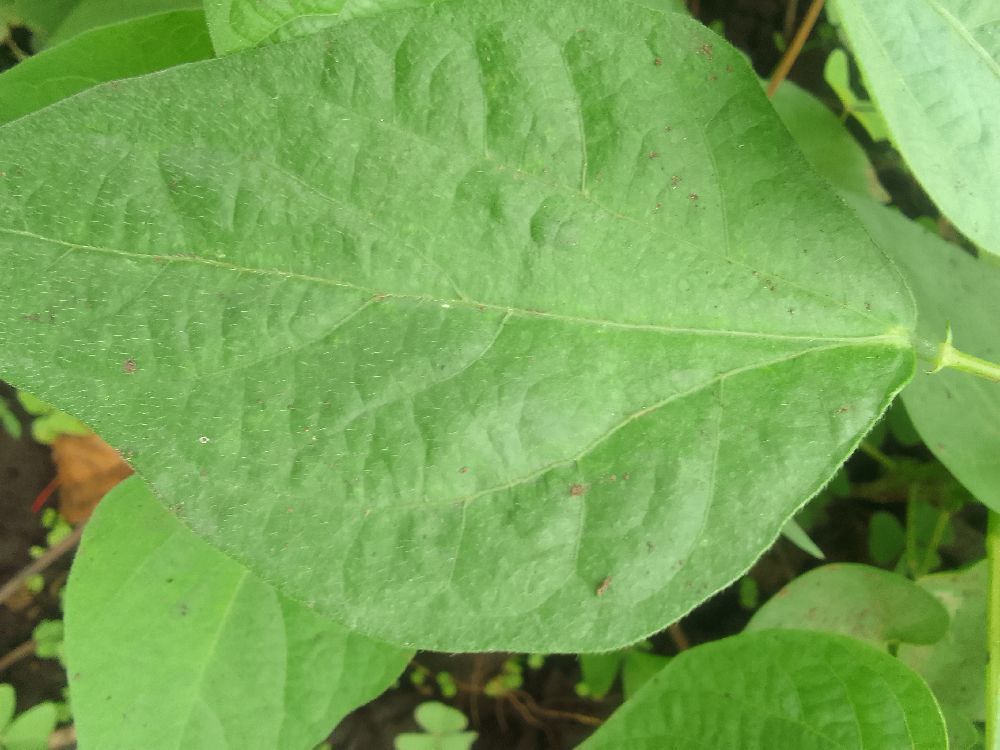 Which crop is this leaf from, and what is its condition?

common bean, healthy
